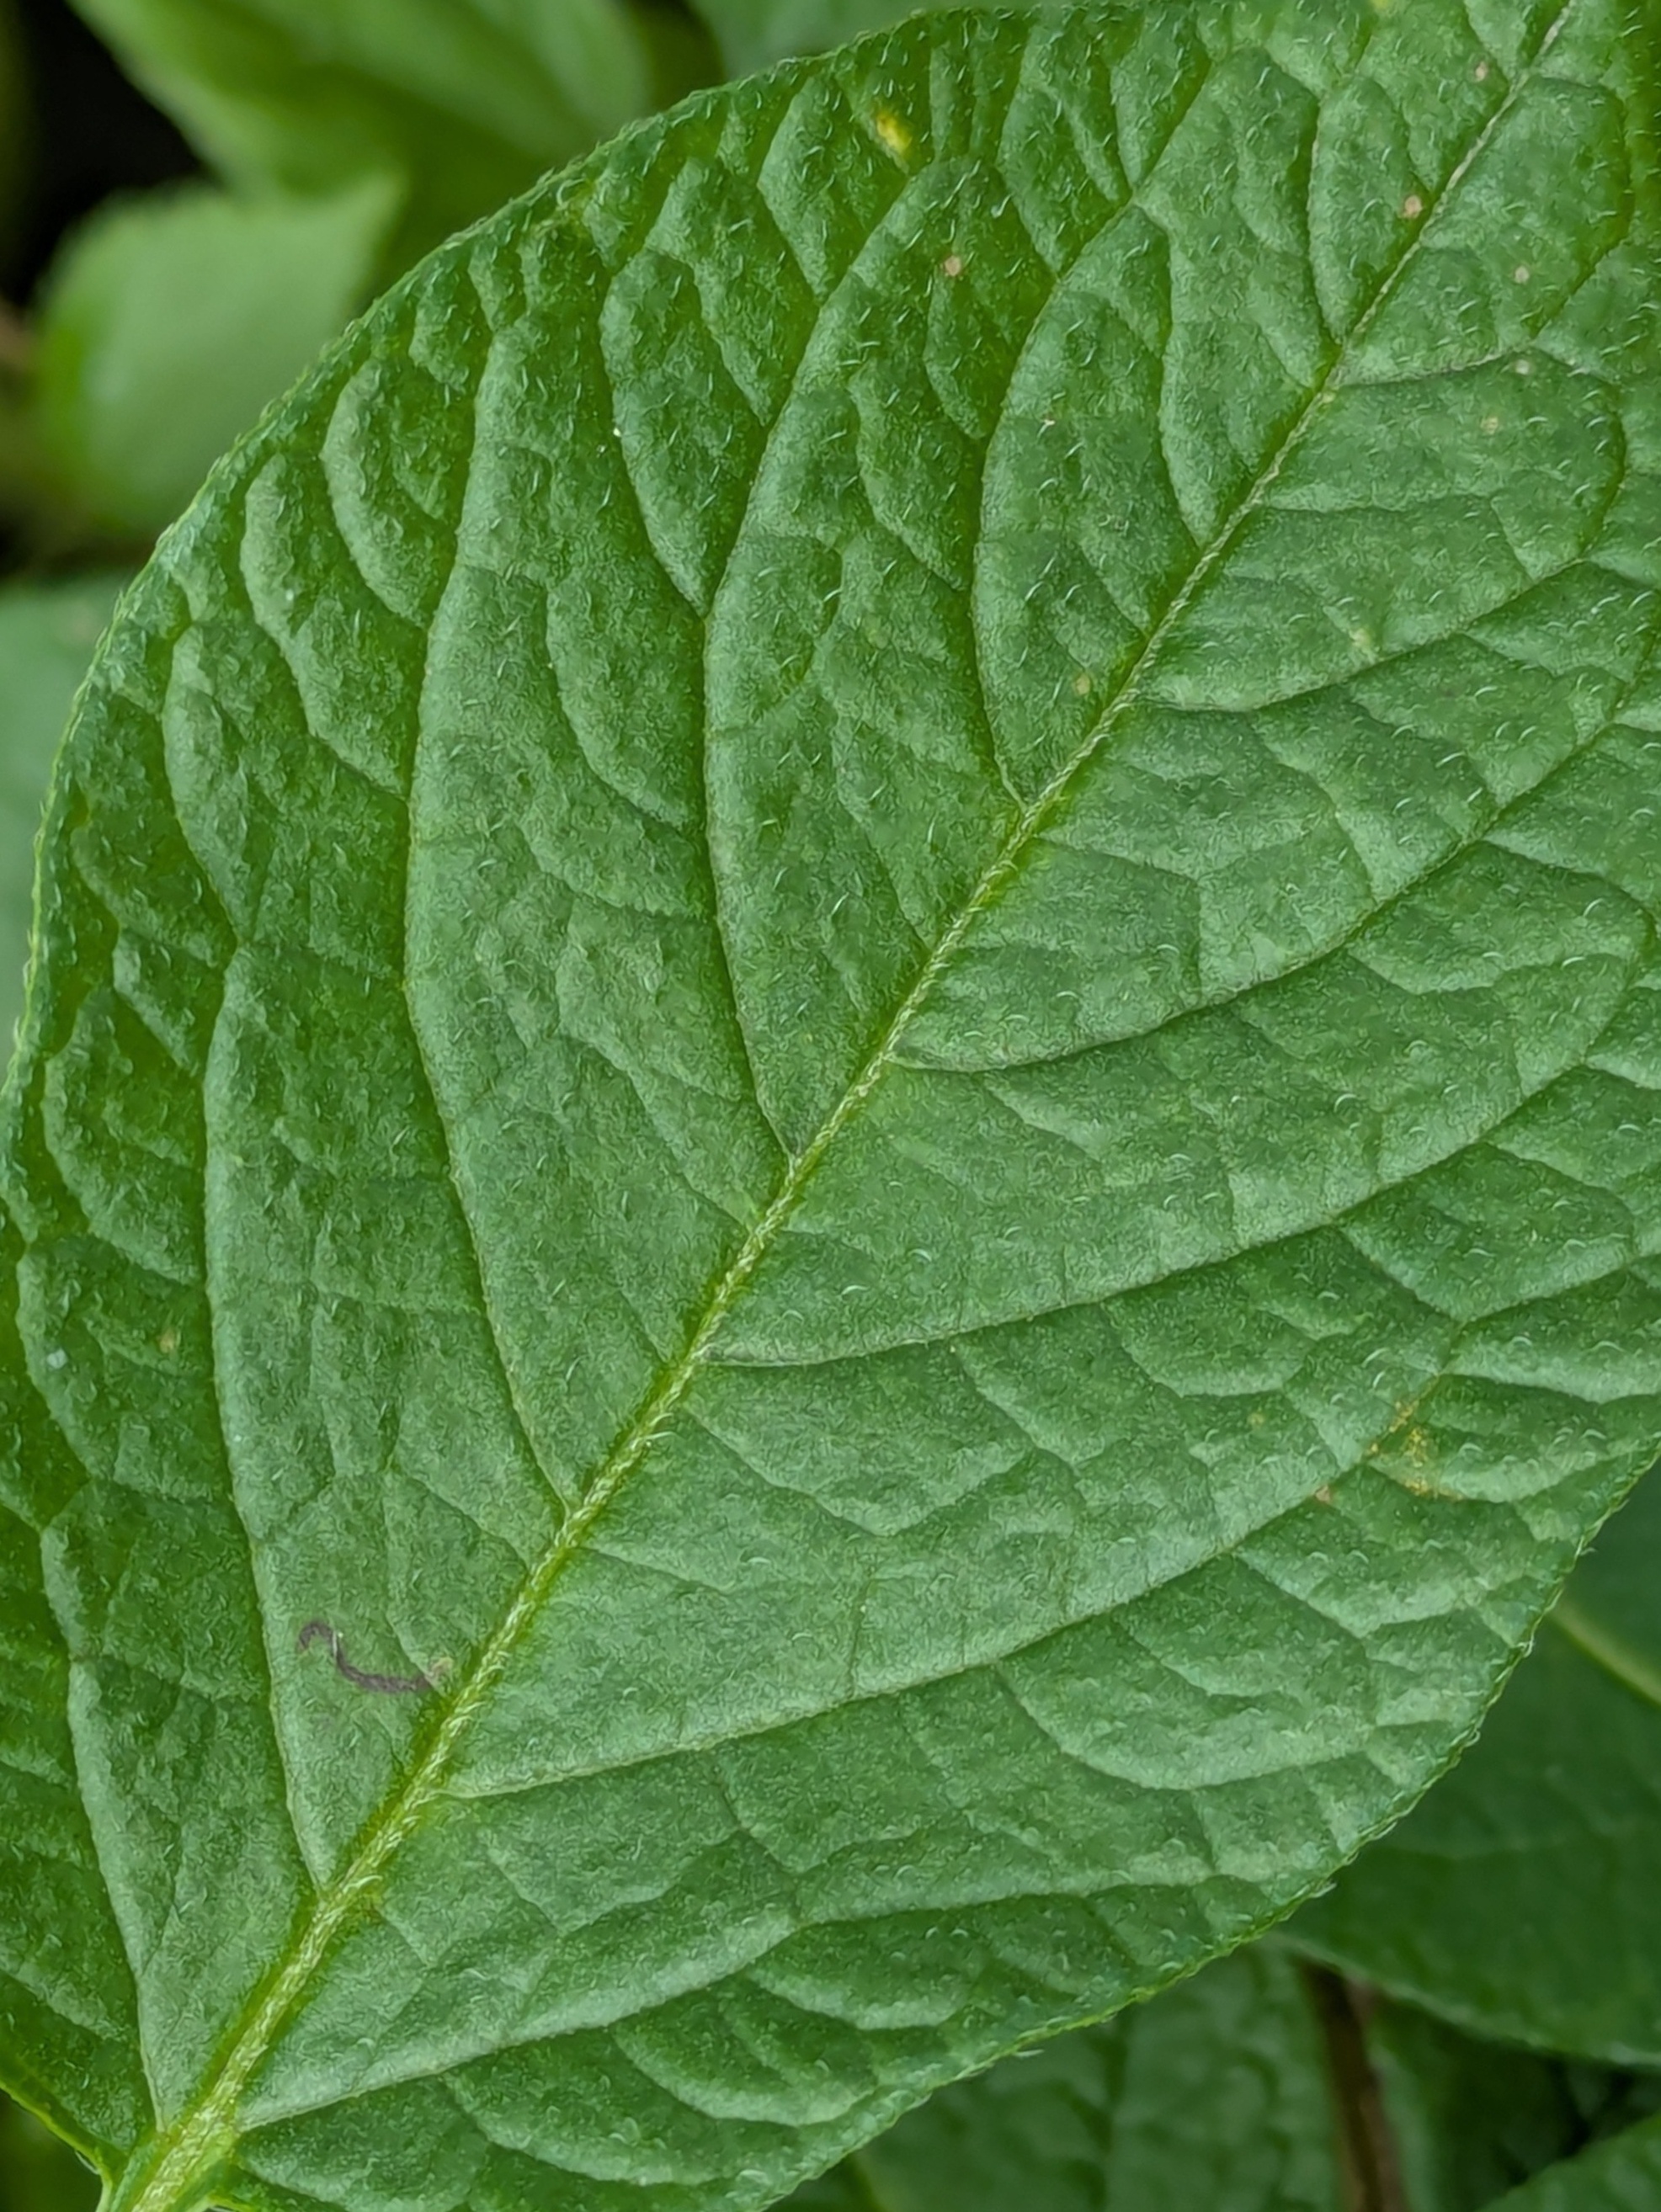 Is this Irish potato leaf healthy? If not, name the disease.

healthy
